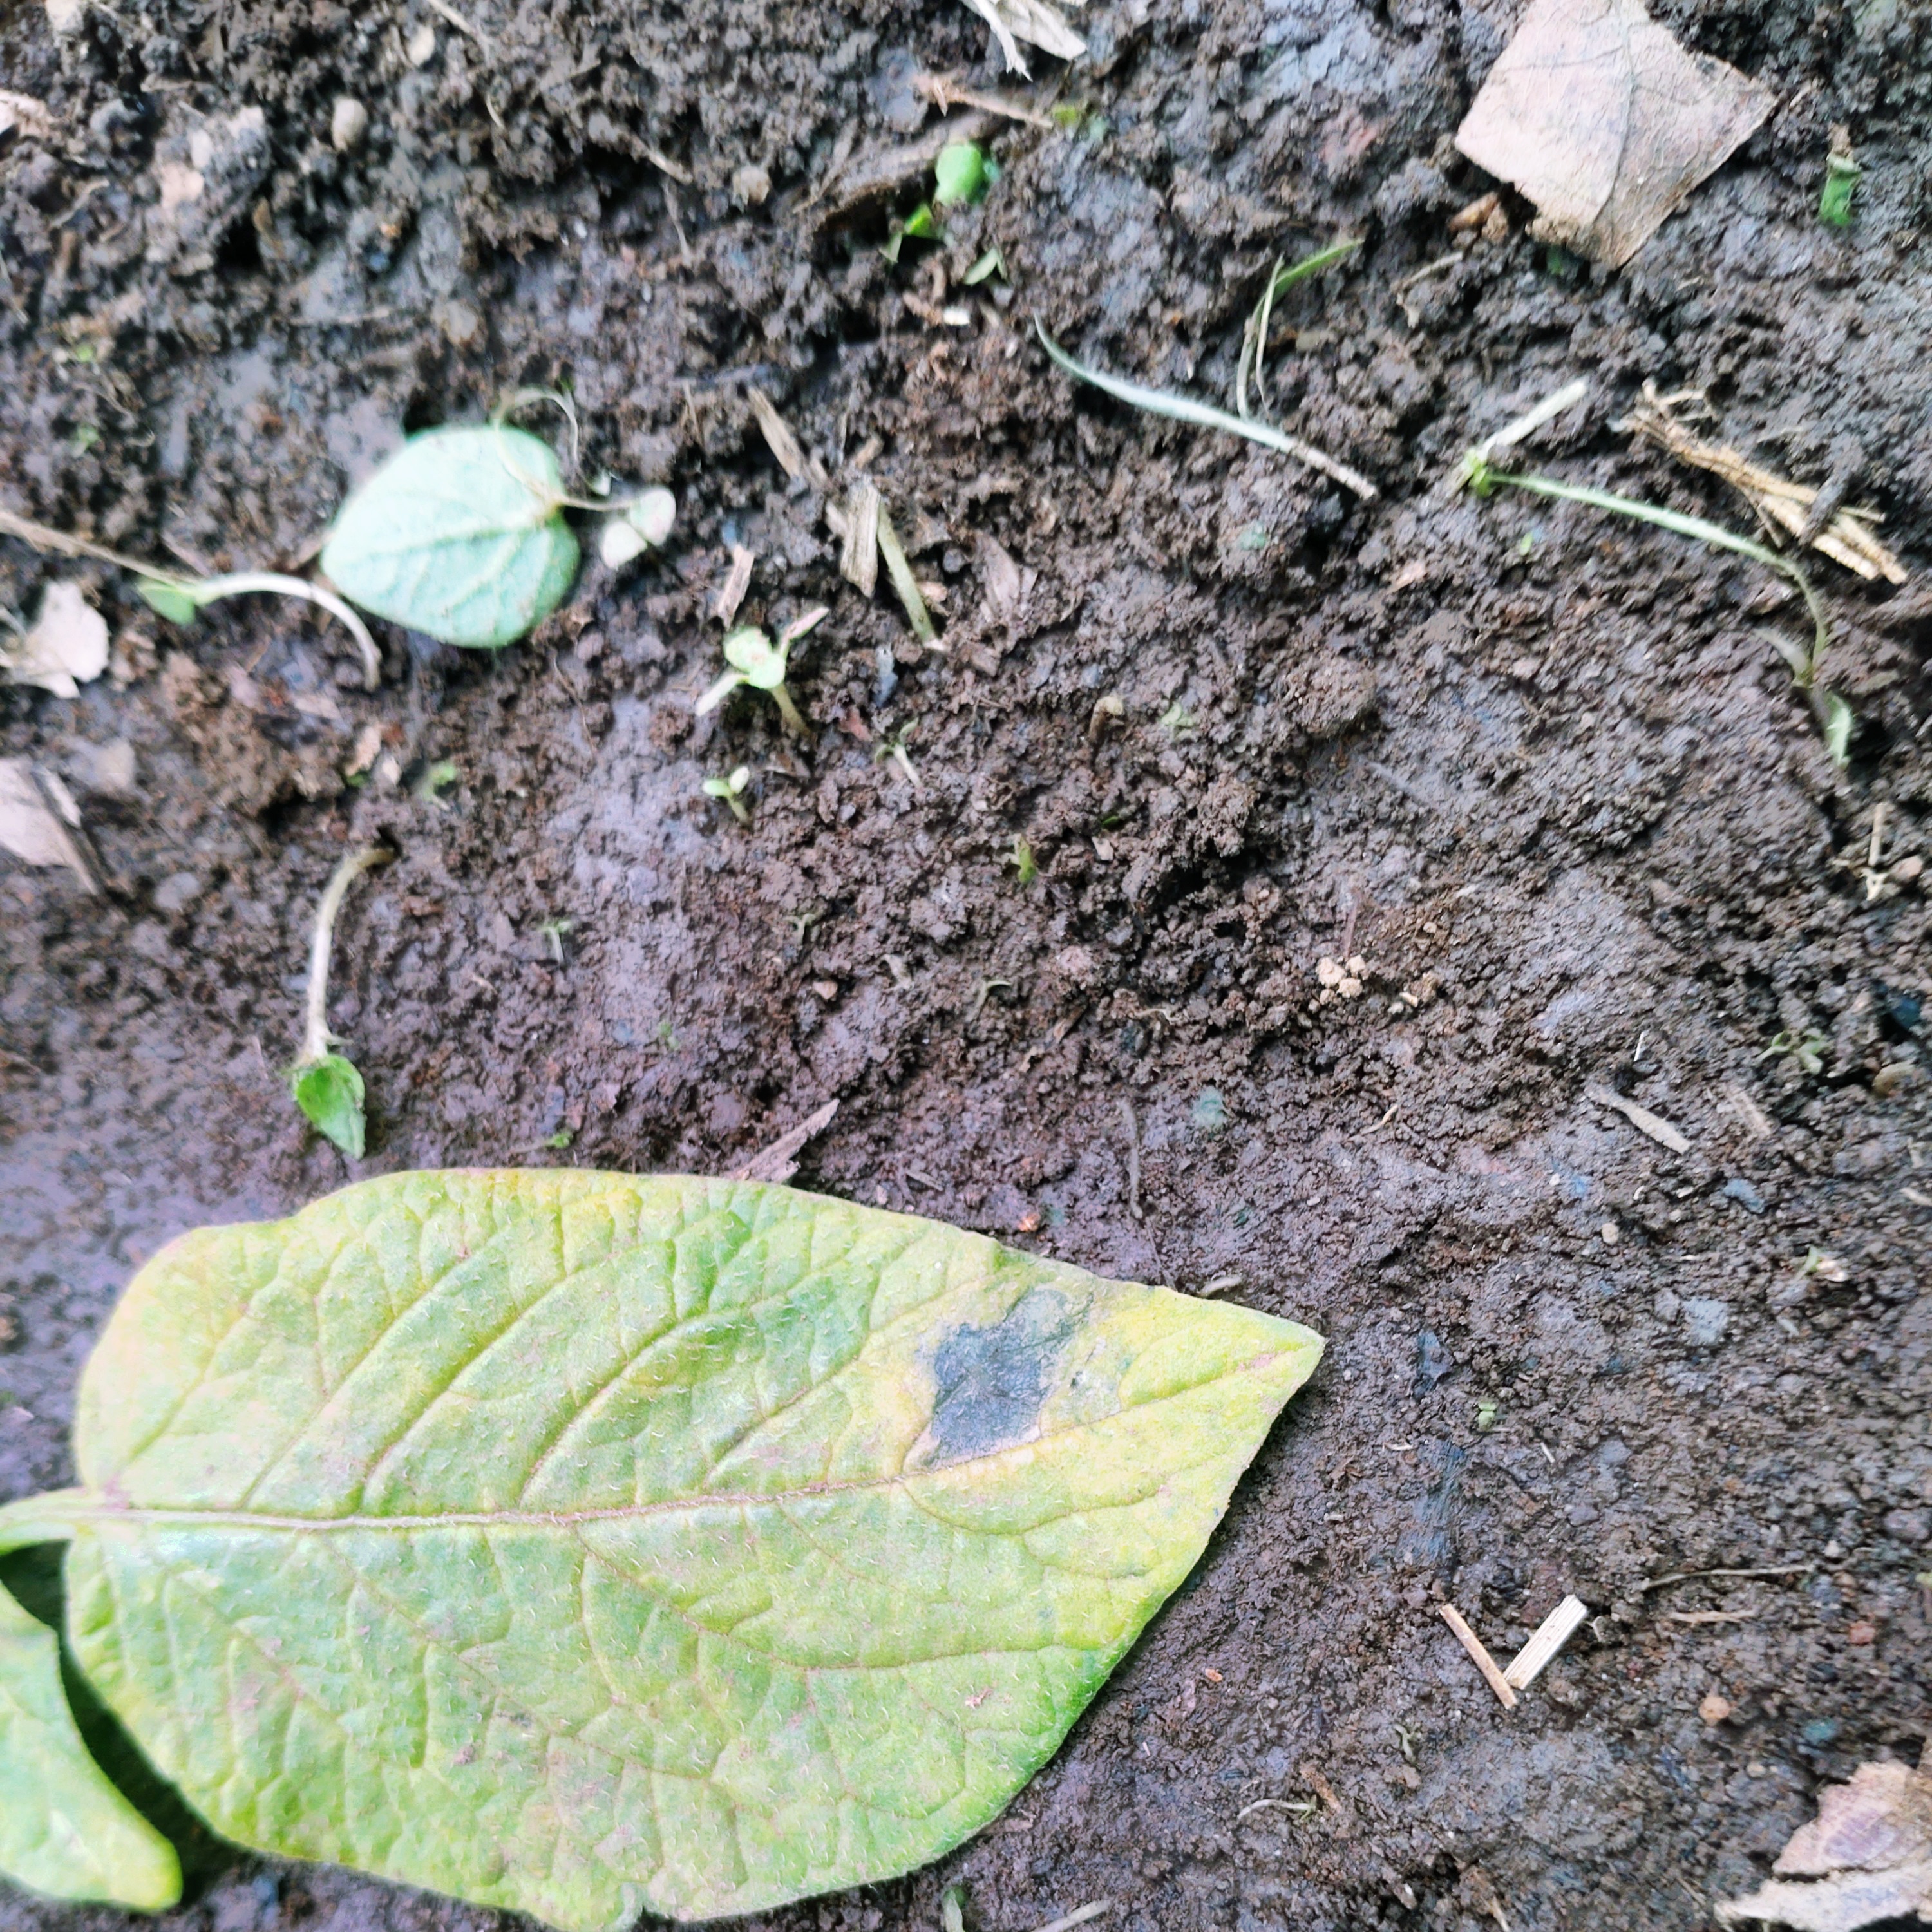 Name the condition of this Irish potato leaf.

late blight
